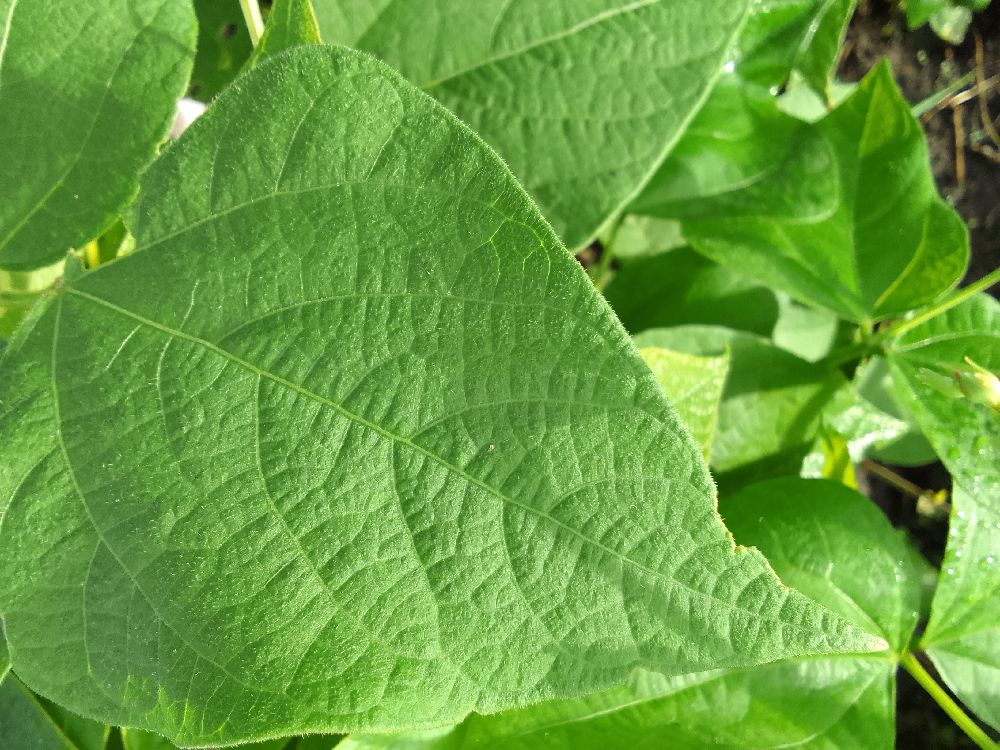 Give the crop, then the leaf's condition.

common bean, healthy
